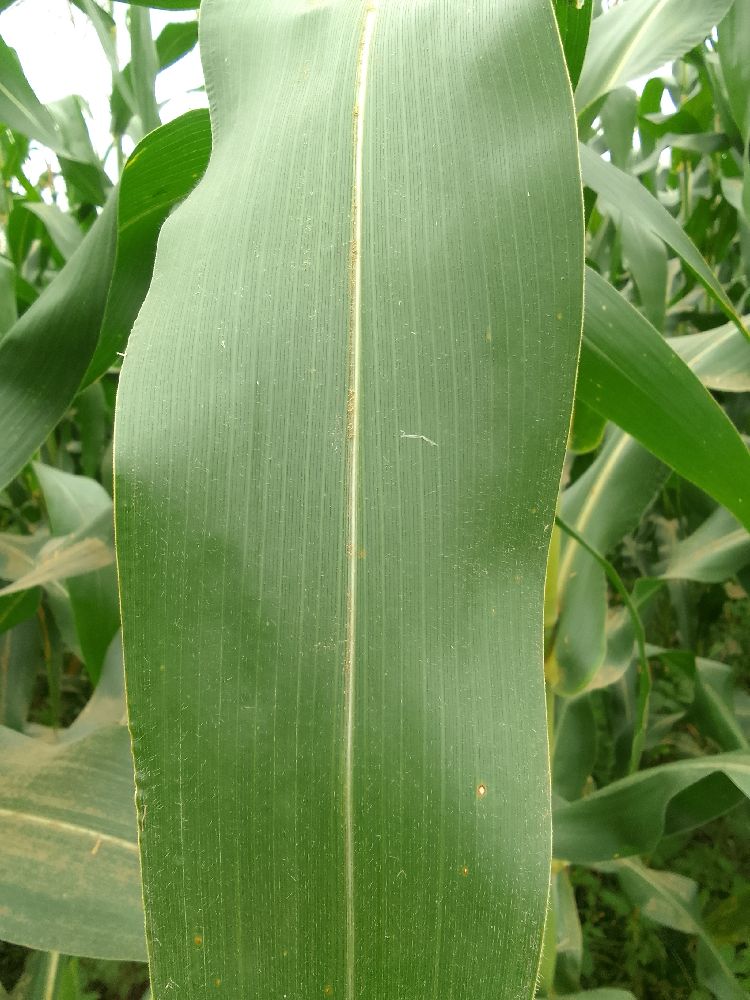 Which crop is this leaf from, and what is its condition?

maize, healthy
